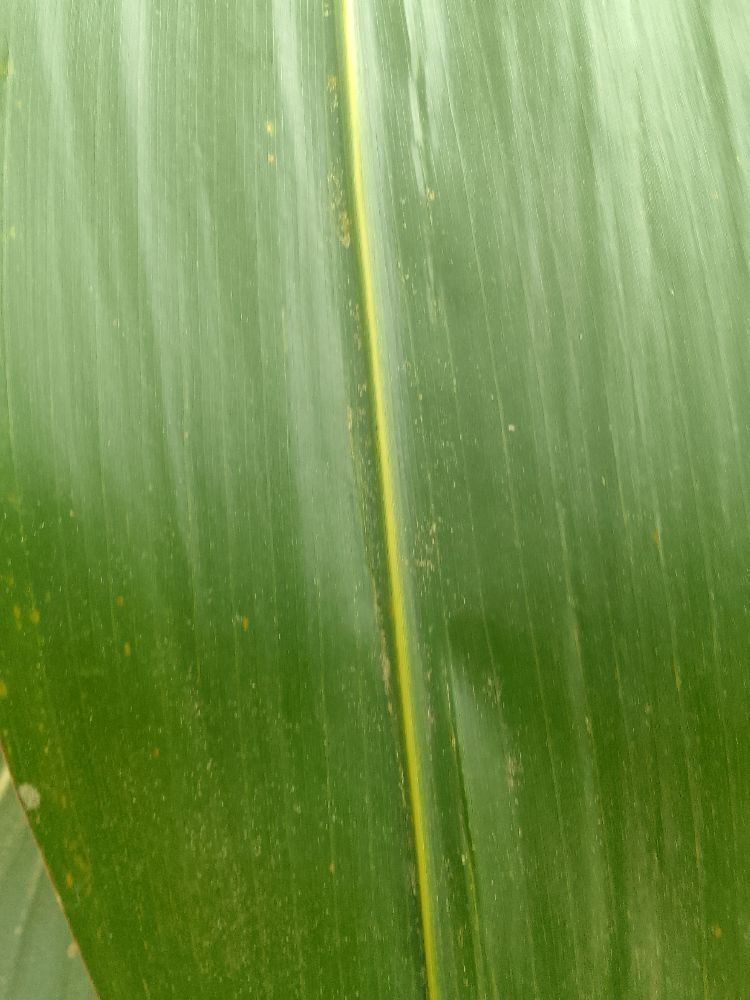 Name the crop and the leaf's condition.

maize, healthy
